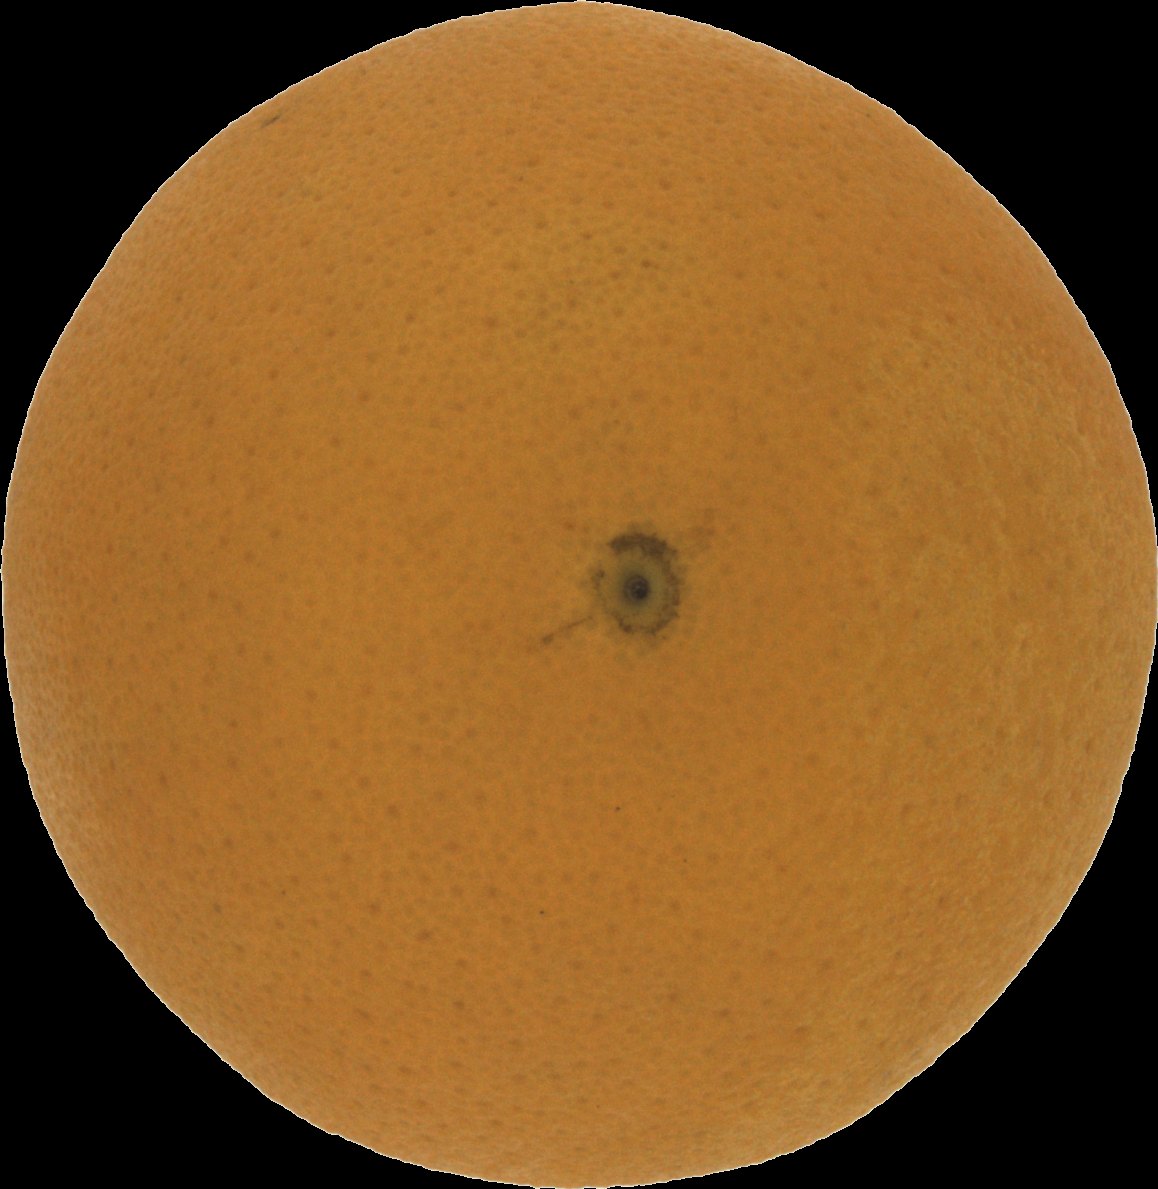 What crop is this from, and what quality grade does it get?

orange, good
